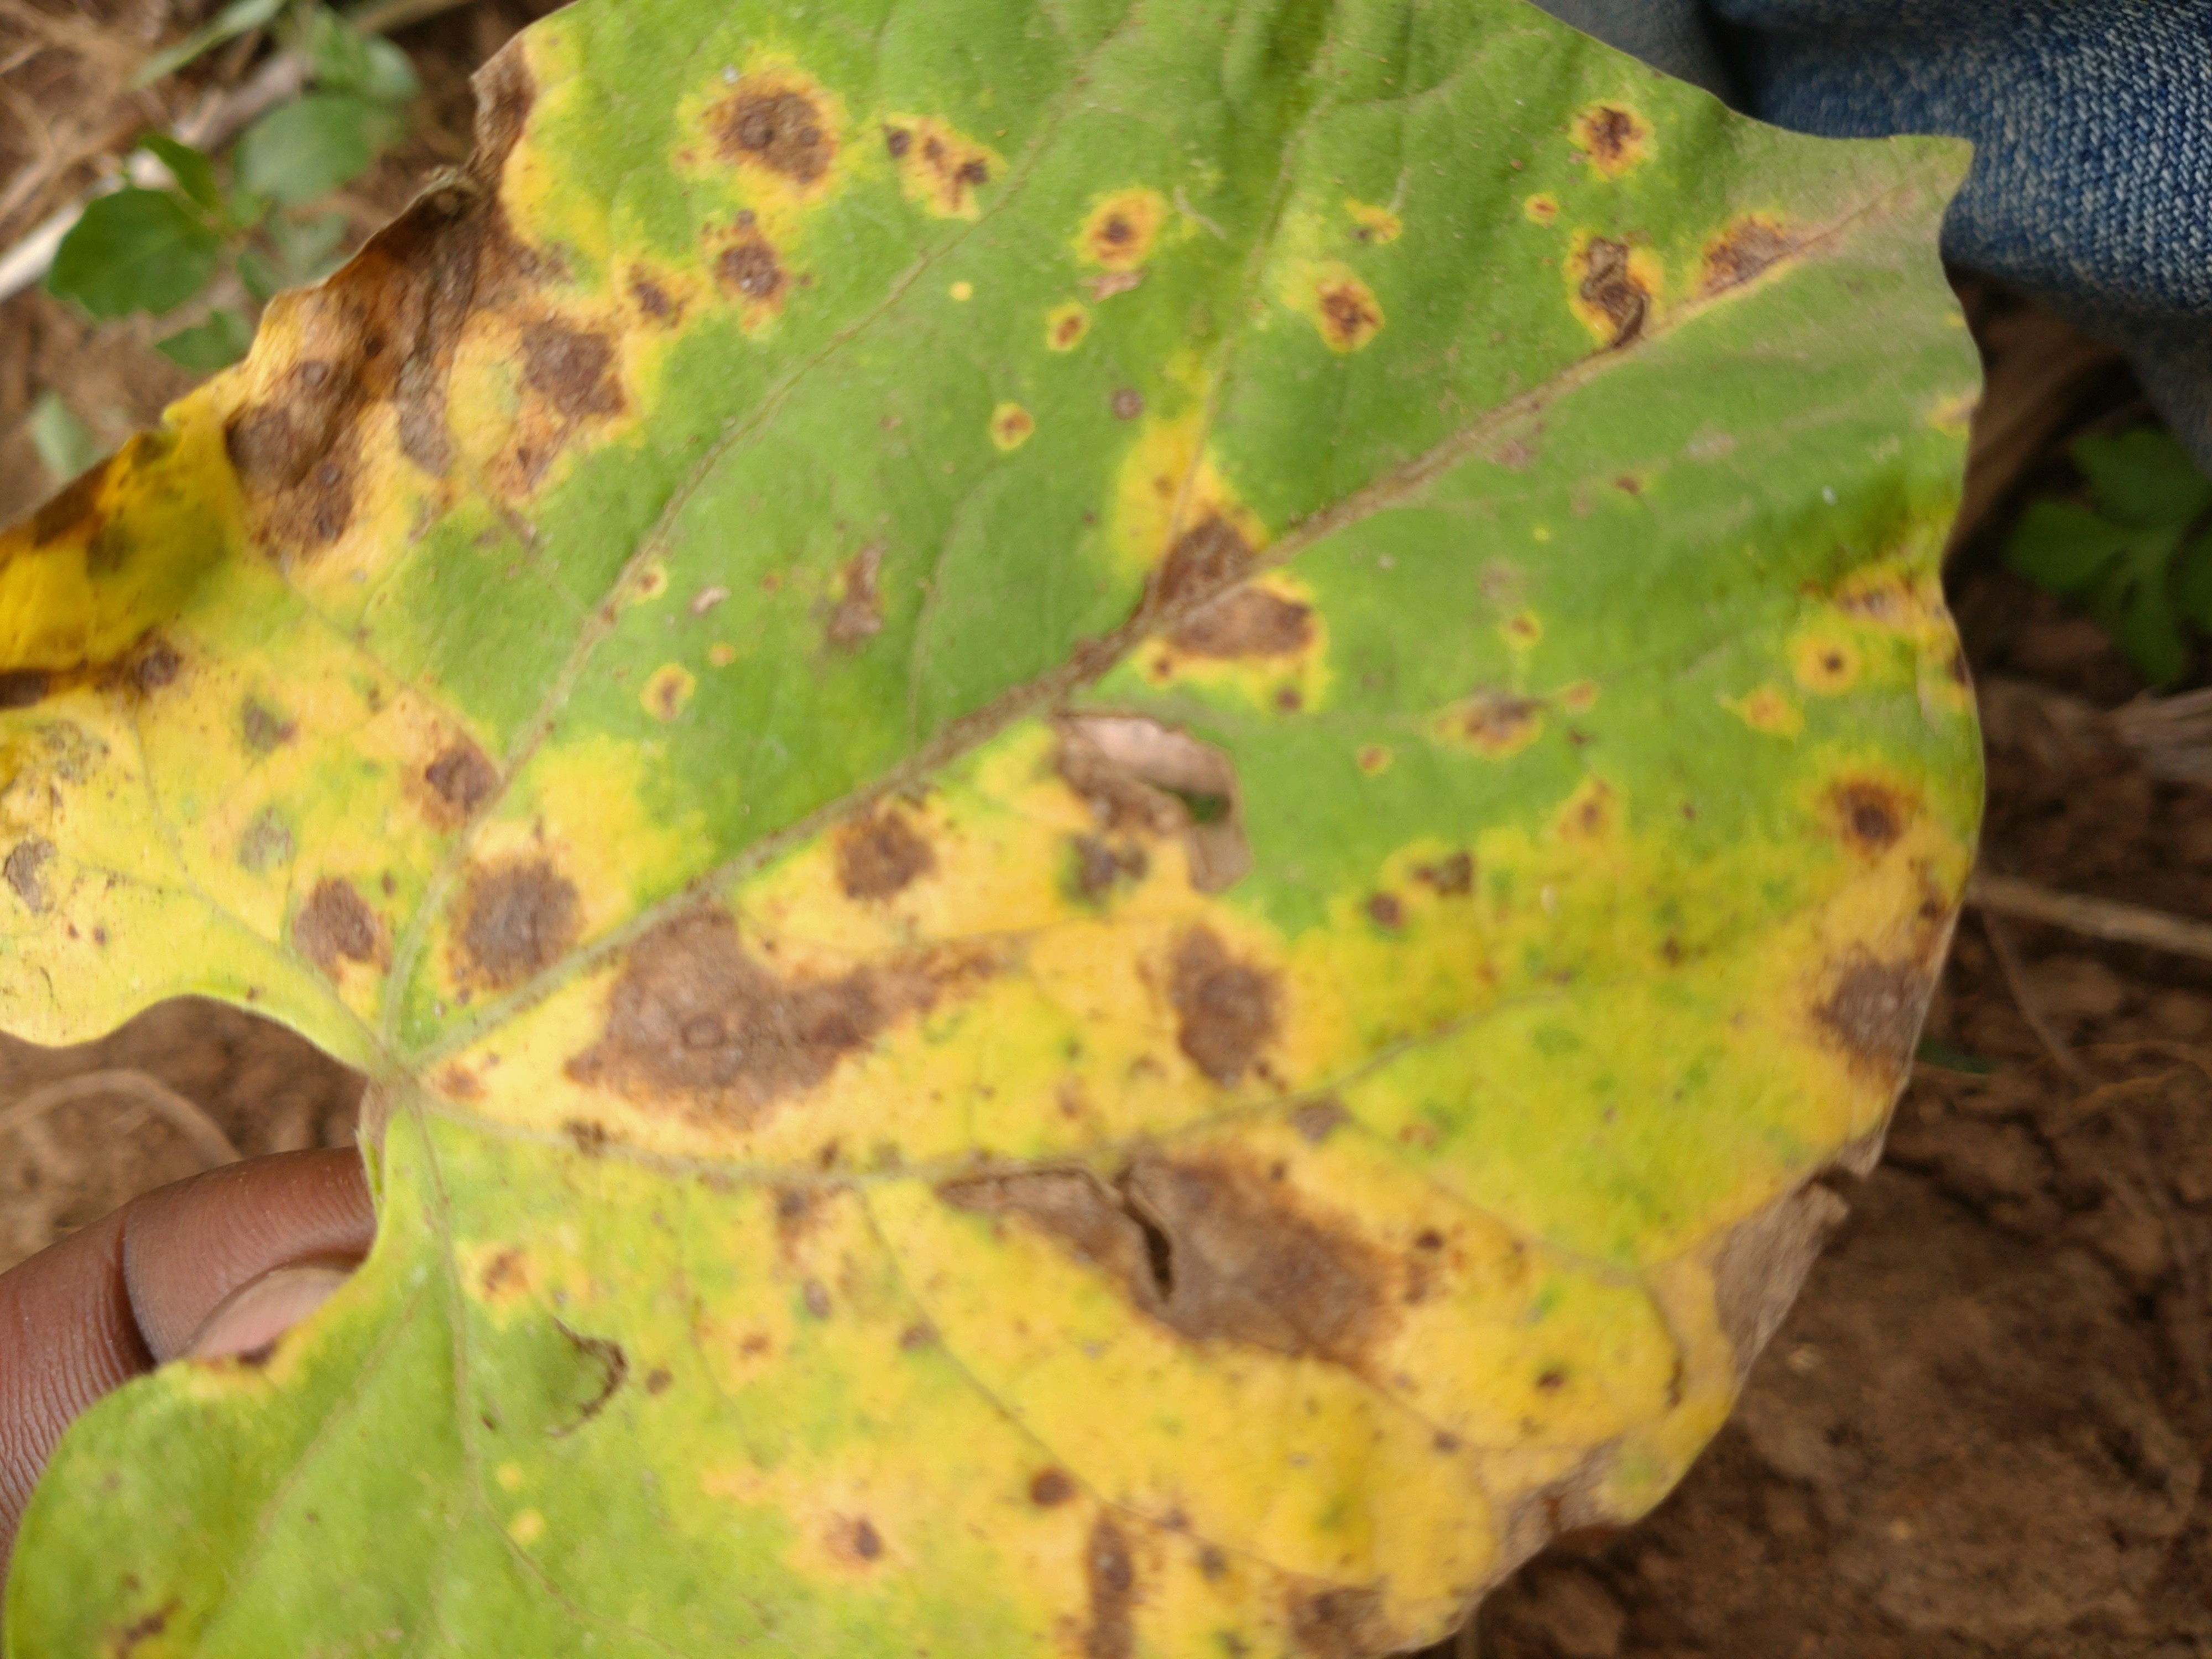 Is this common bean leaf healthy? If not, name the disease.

rust
